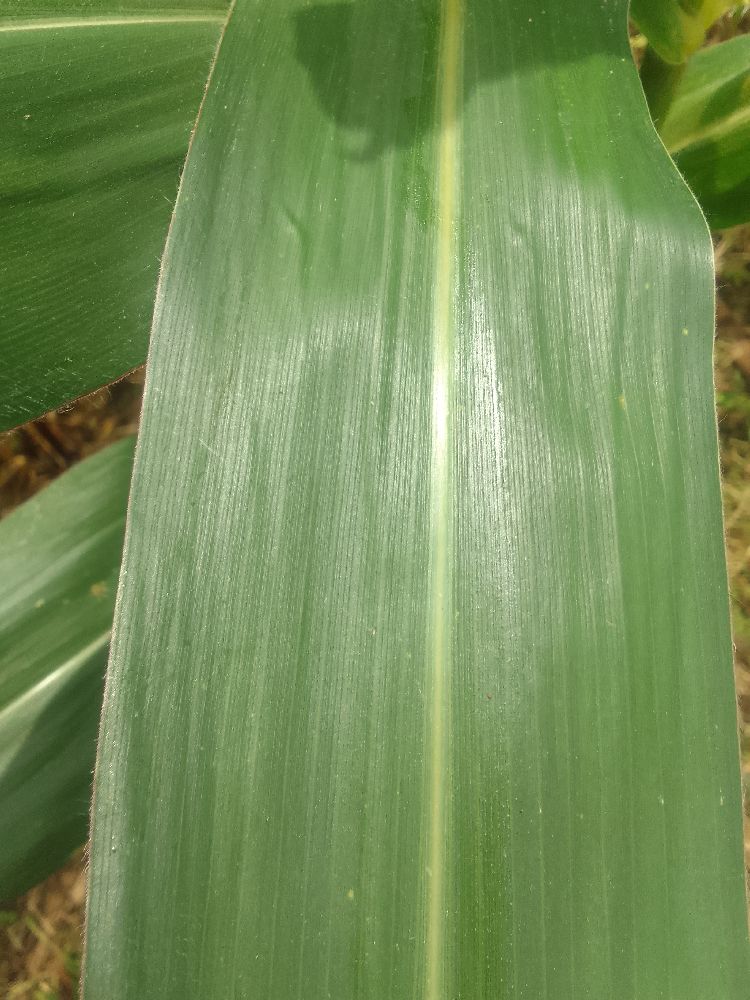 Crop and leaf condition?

maize, healthy
